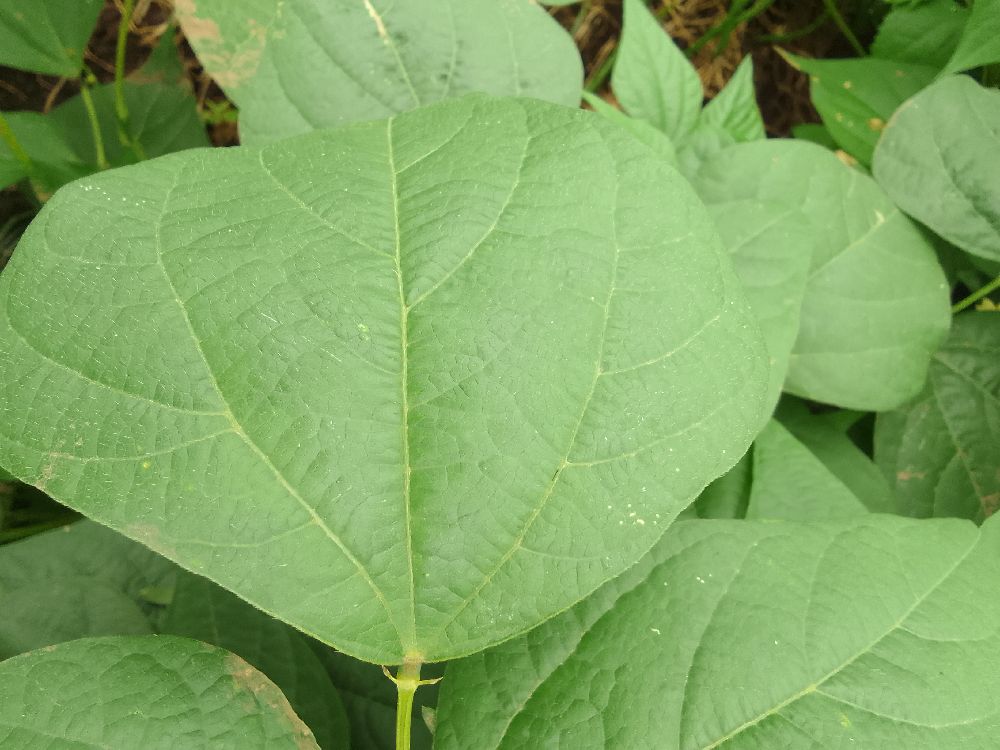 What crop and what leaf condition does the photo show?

common bean, healthy
